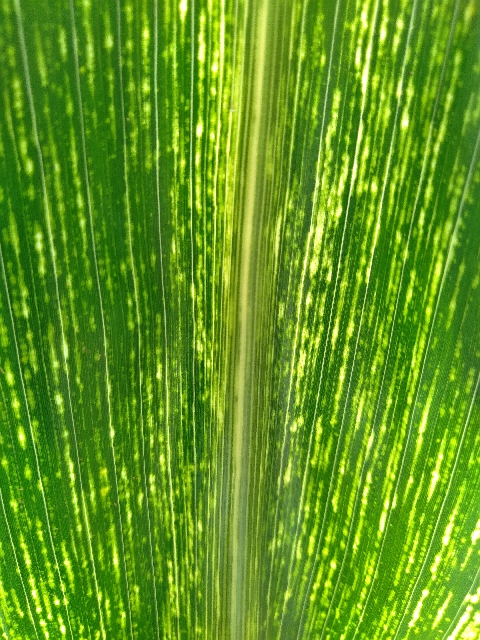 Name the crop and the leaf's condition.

maize, maize streak virus
